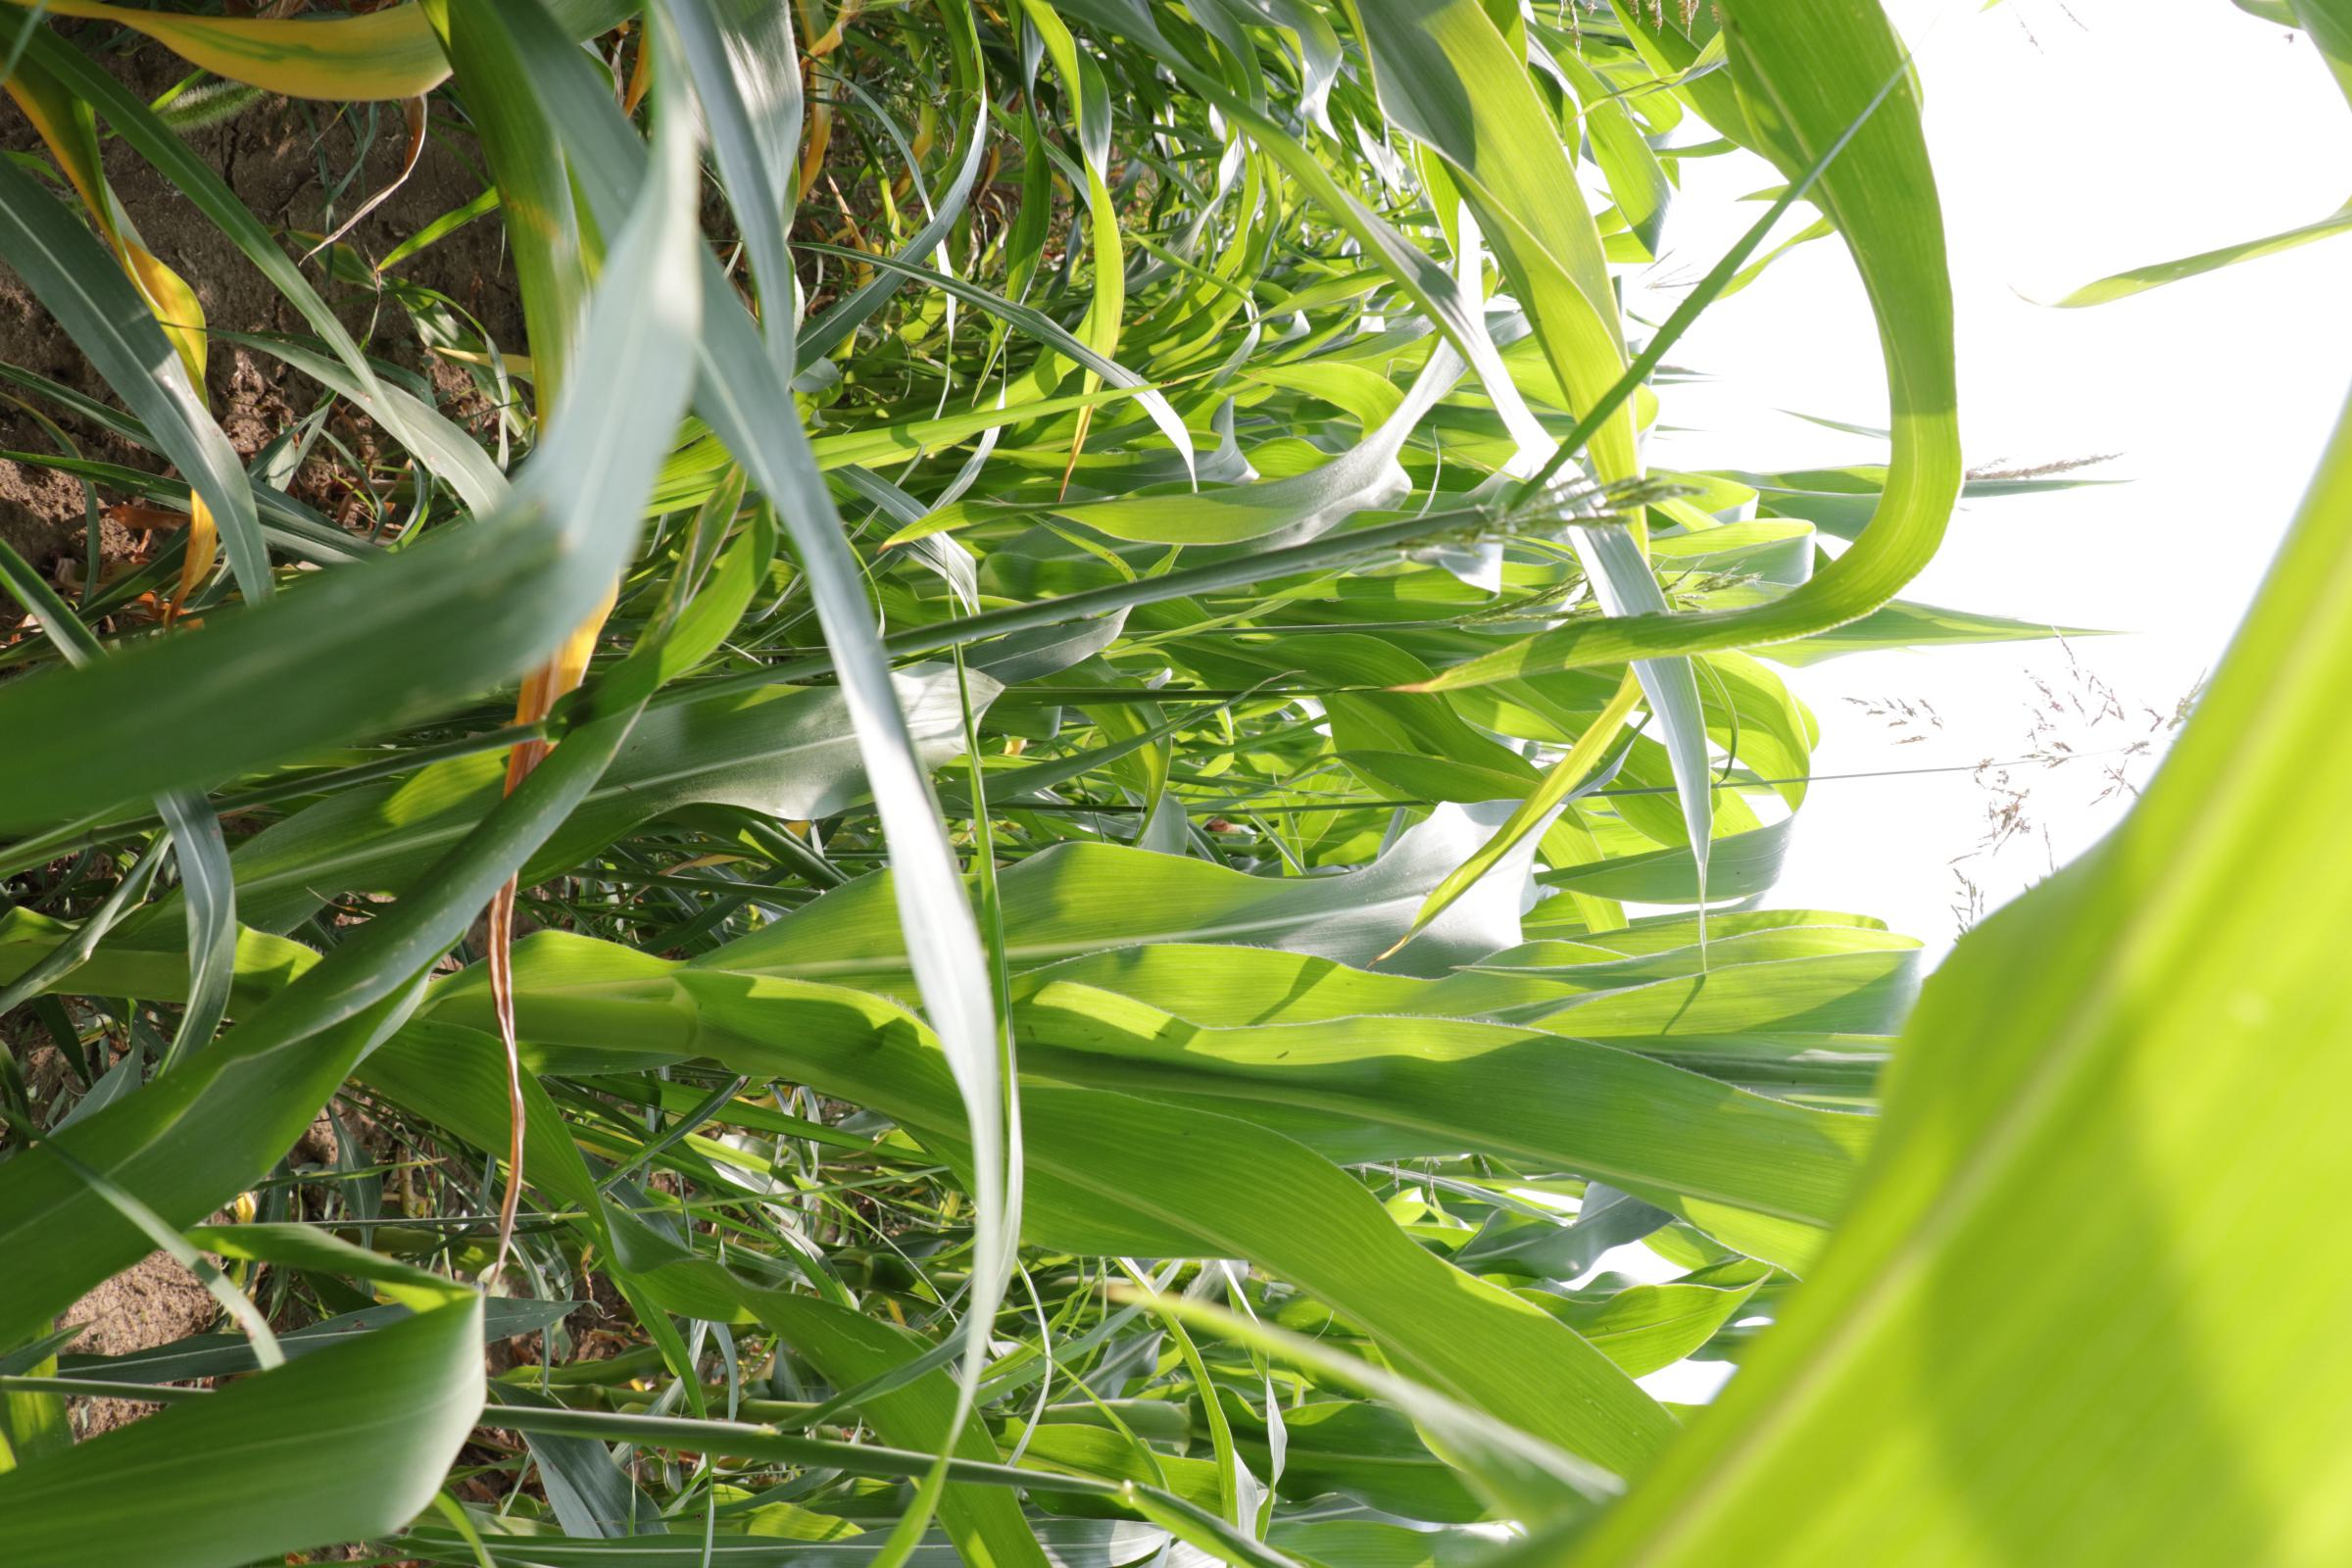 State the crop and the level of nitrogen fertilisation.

maize, reduced nitrogen fertilisation
